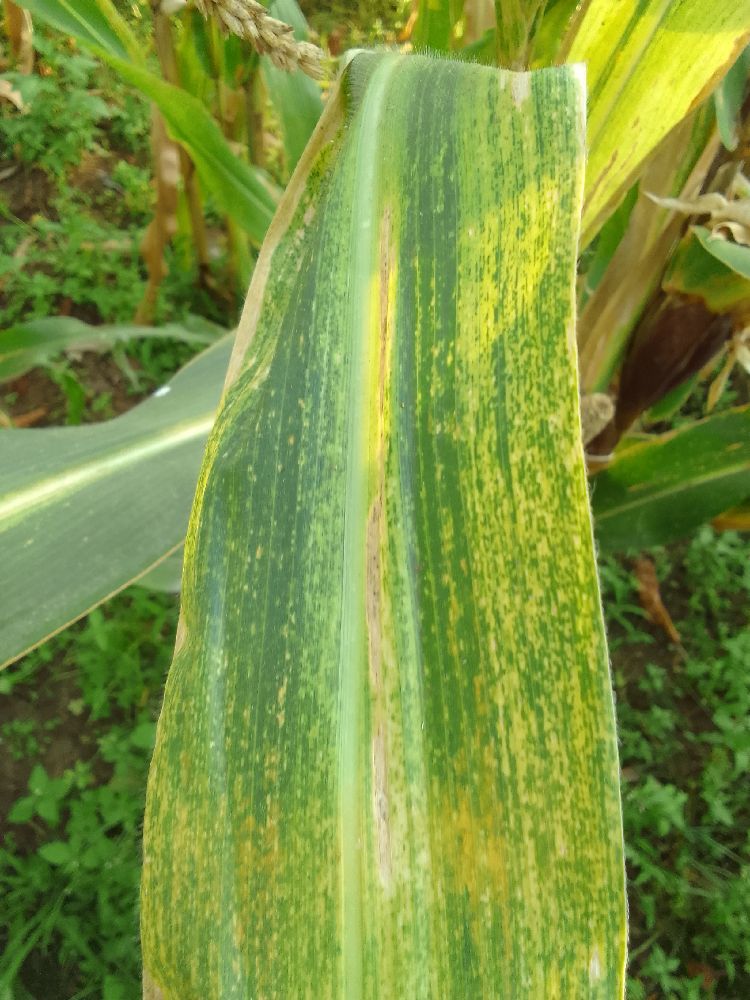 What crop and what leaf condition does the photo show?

maize, maize lethal necrosis
